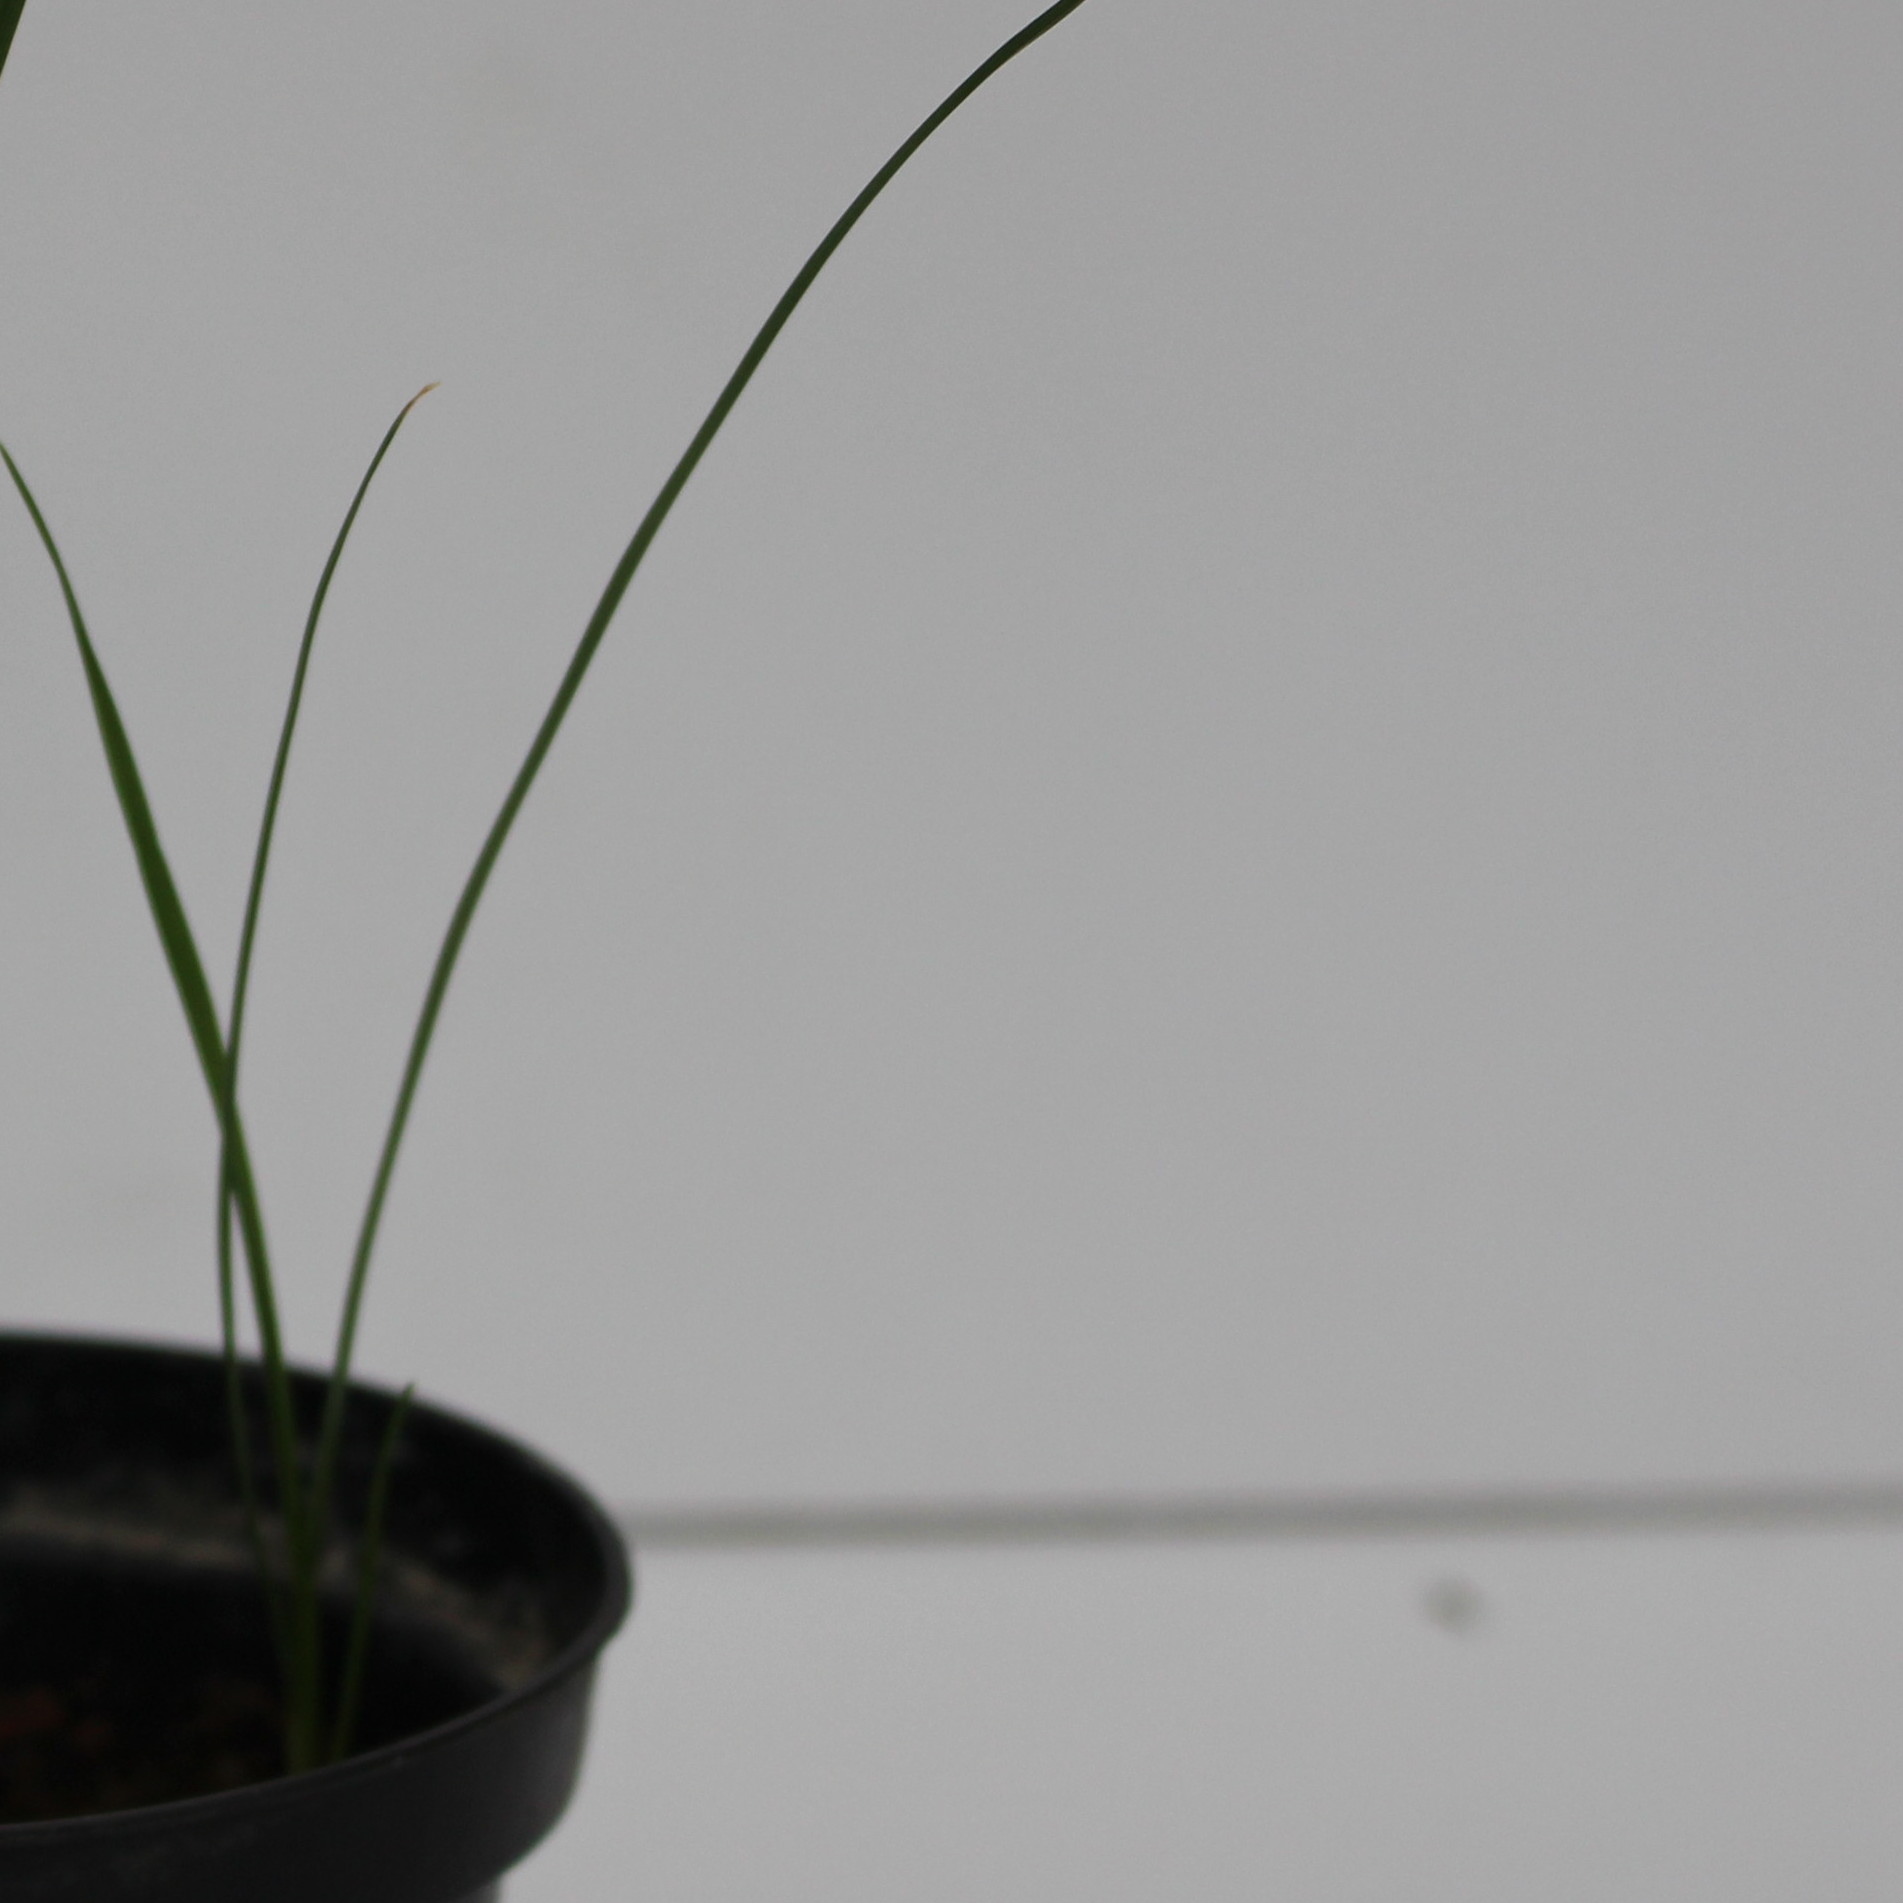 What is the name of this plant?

Lolium multiflorum
